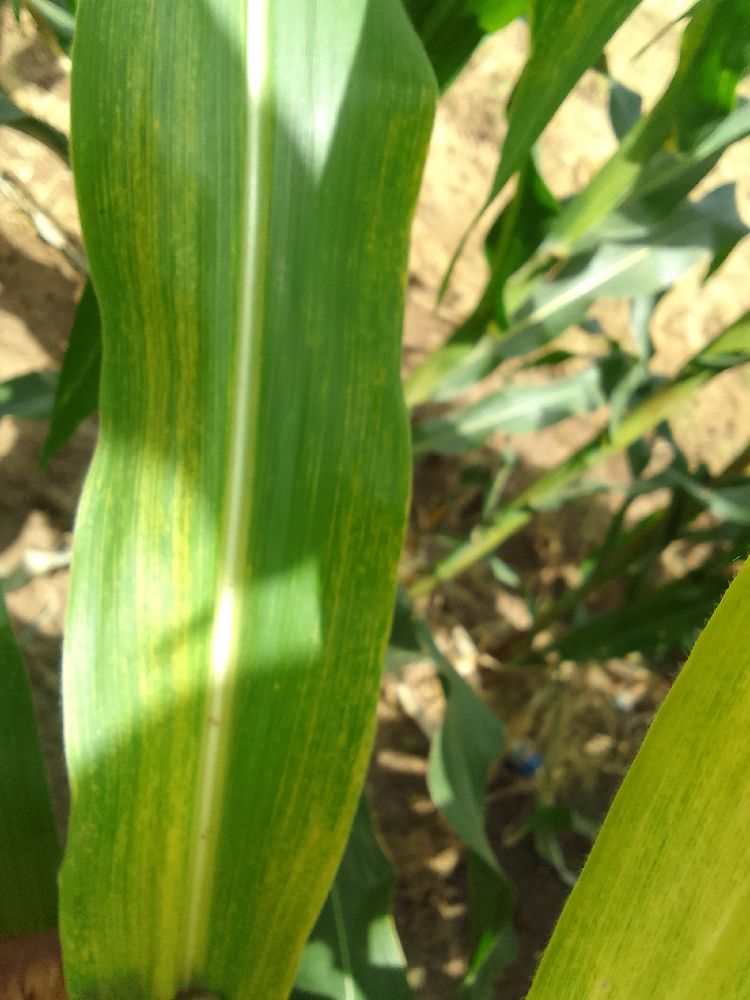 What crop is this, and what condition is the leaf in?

maize, maize lethal necrosis
